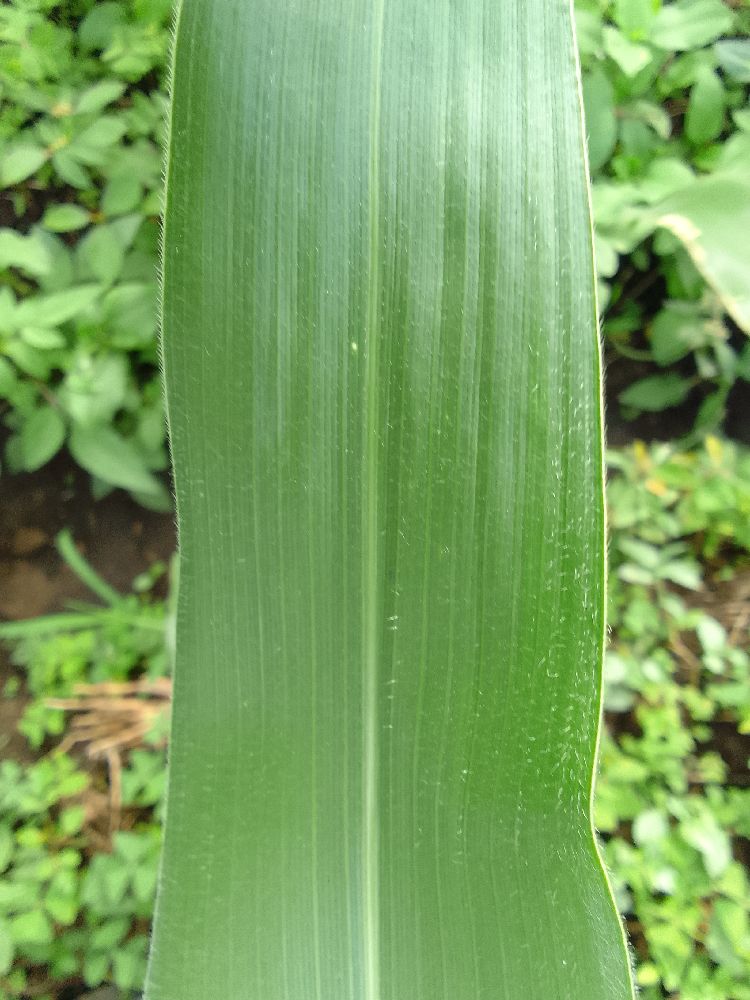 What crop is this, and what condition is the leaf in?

maize, healthy
